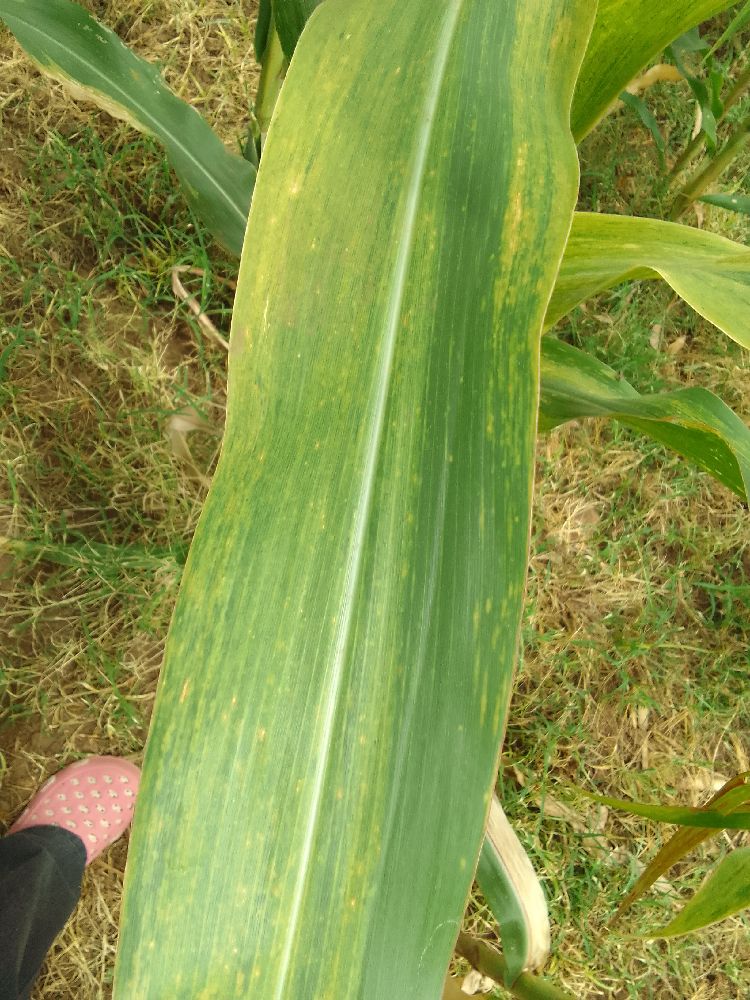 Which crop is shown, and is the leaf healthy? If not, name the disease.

maize, maize lethal necrosis
